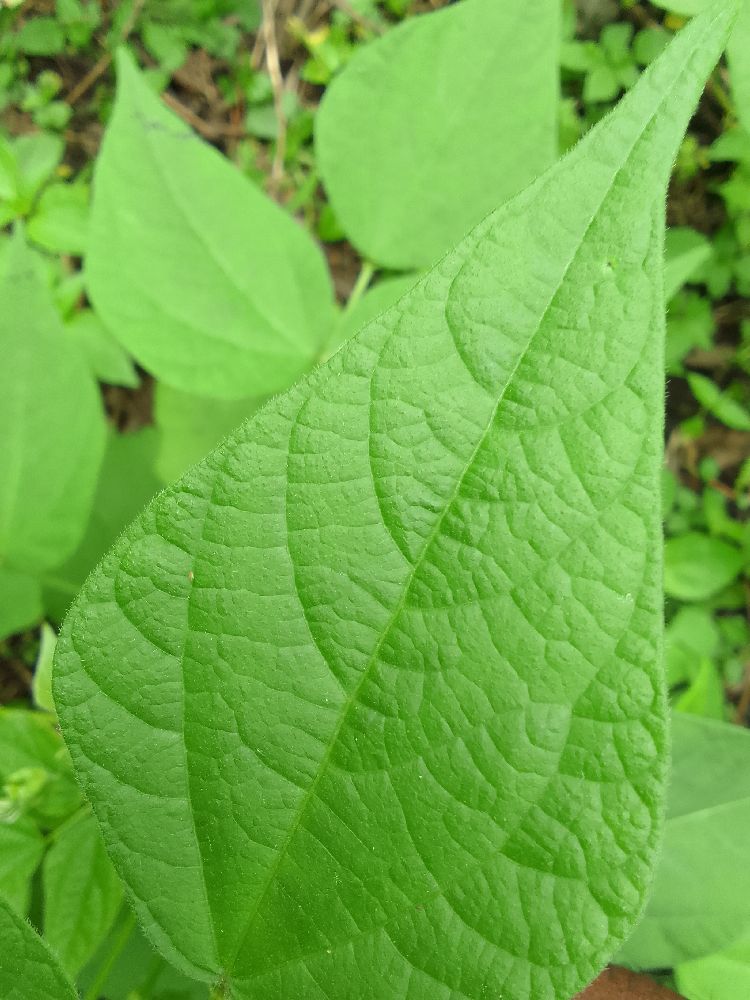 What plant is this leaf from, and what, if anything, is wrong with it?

common bean, healthy
